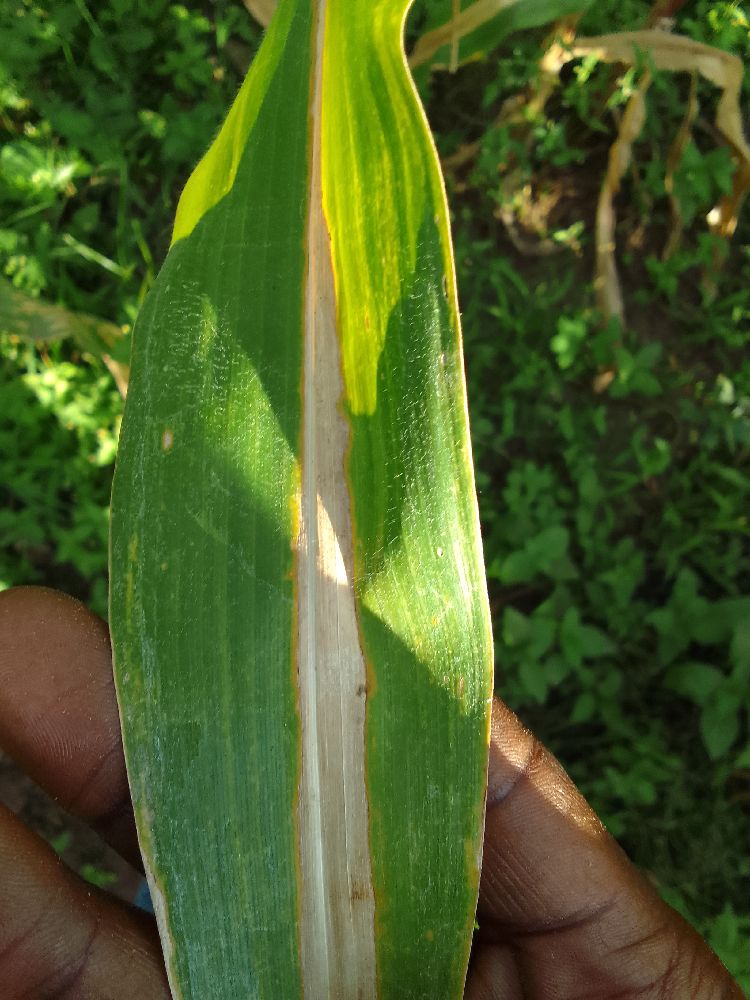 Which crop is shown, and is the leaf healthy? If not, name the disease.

maize, maize lethal necrosis
